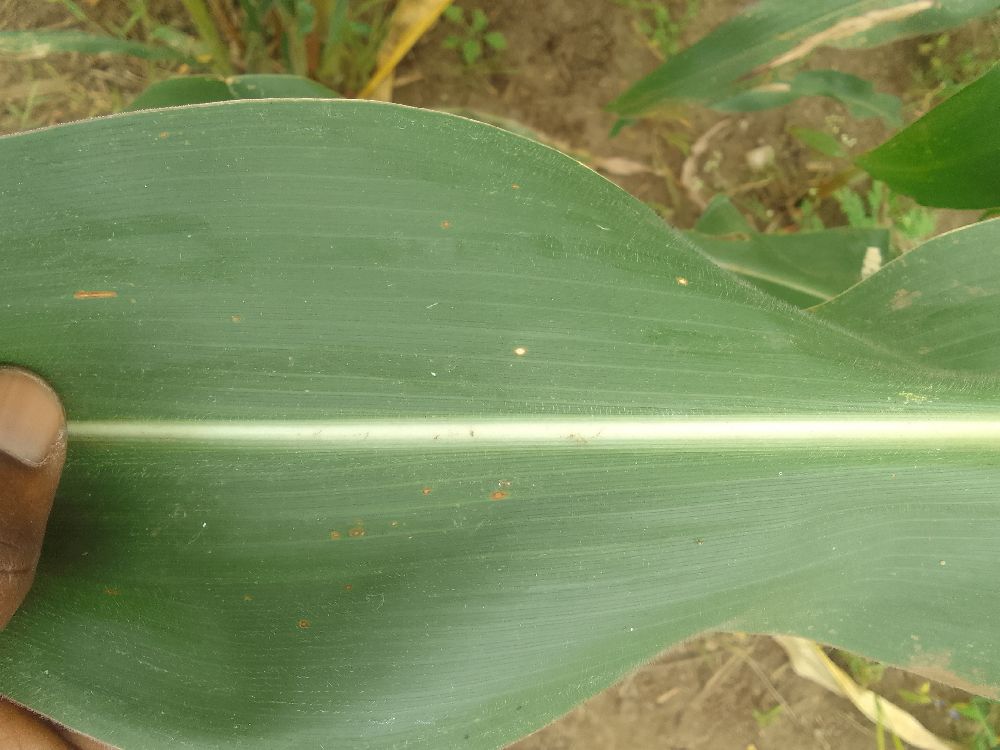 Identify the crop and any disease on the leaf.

maize, healthy
